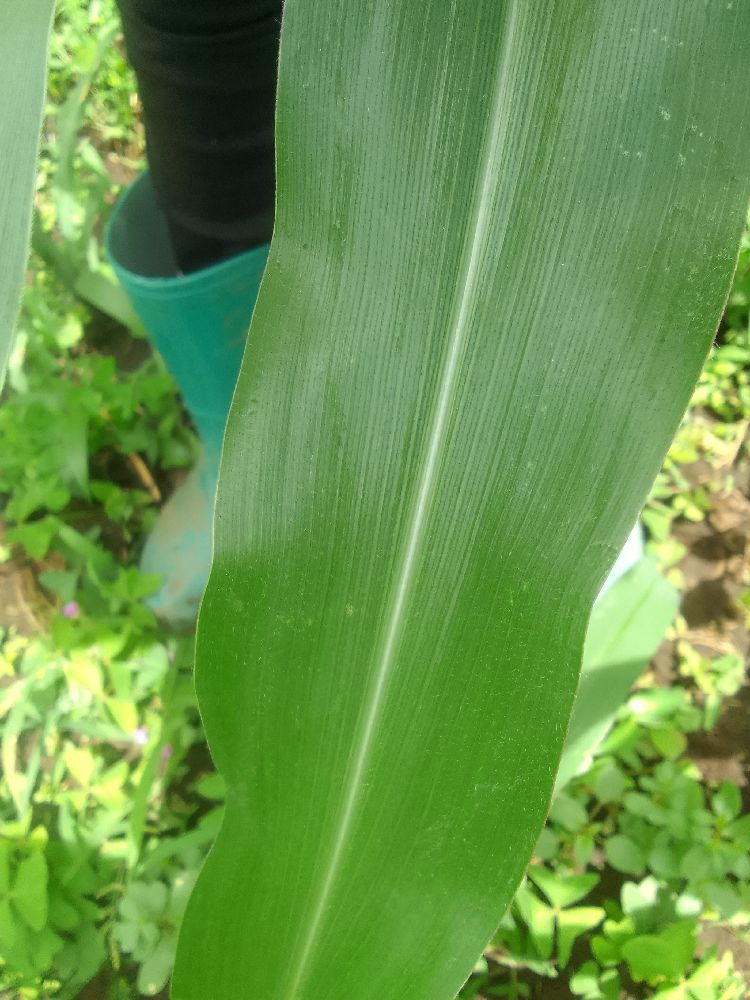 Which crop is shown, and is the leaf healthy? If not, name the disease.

maize, healthy
